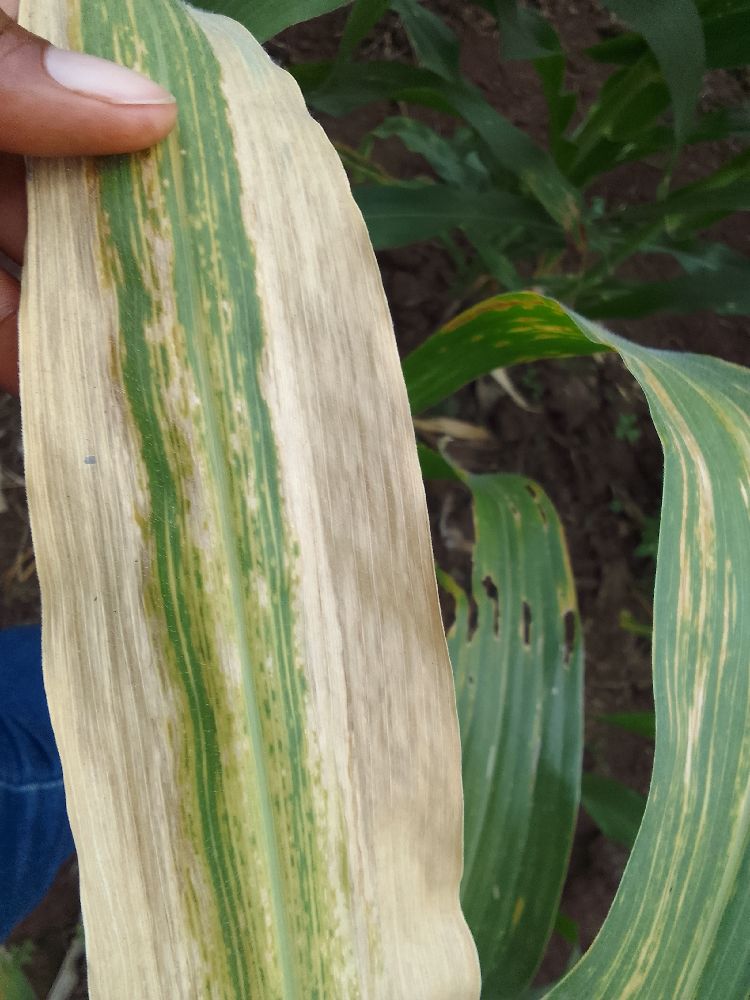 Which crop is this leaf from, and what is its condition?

maize, maize lethal necrosis
